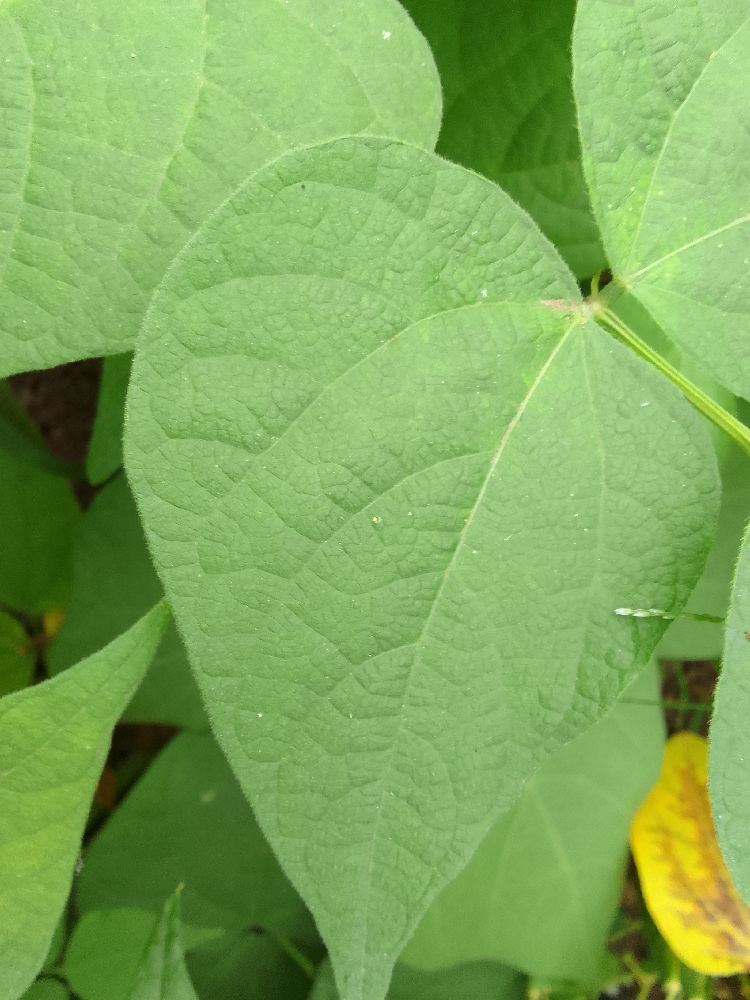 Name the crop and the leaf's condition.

common bean, healthy
